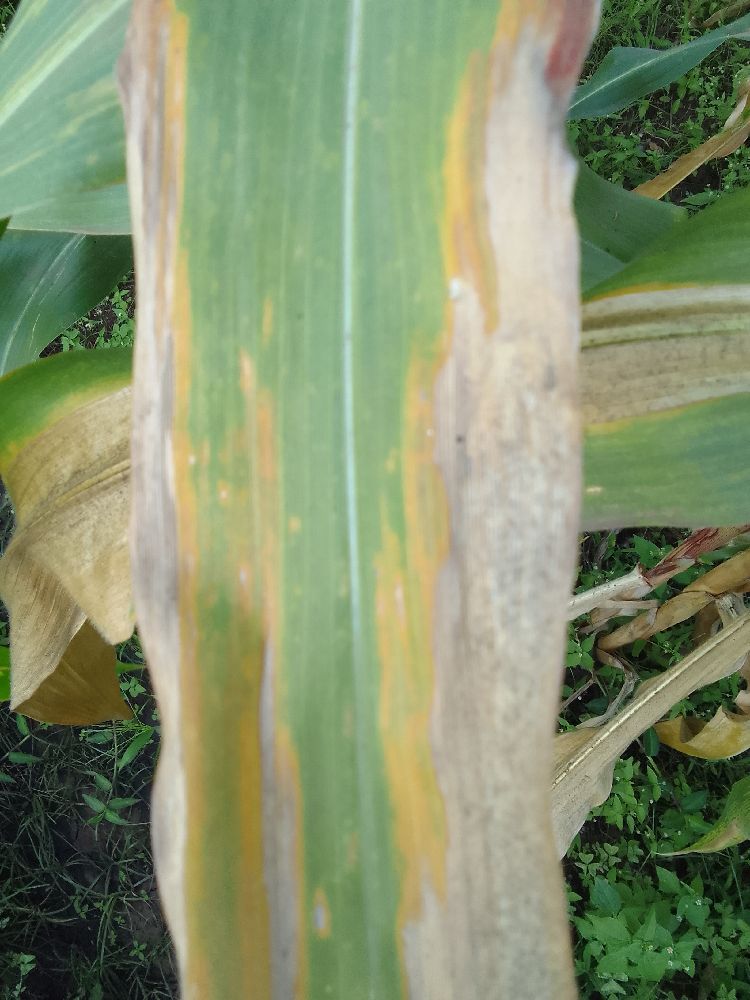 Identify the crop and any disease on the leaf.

maize, maize lethal necrosis
